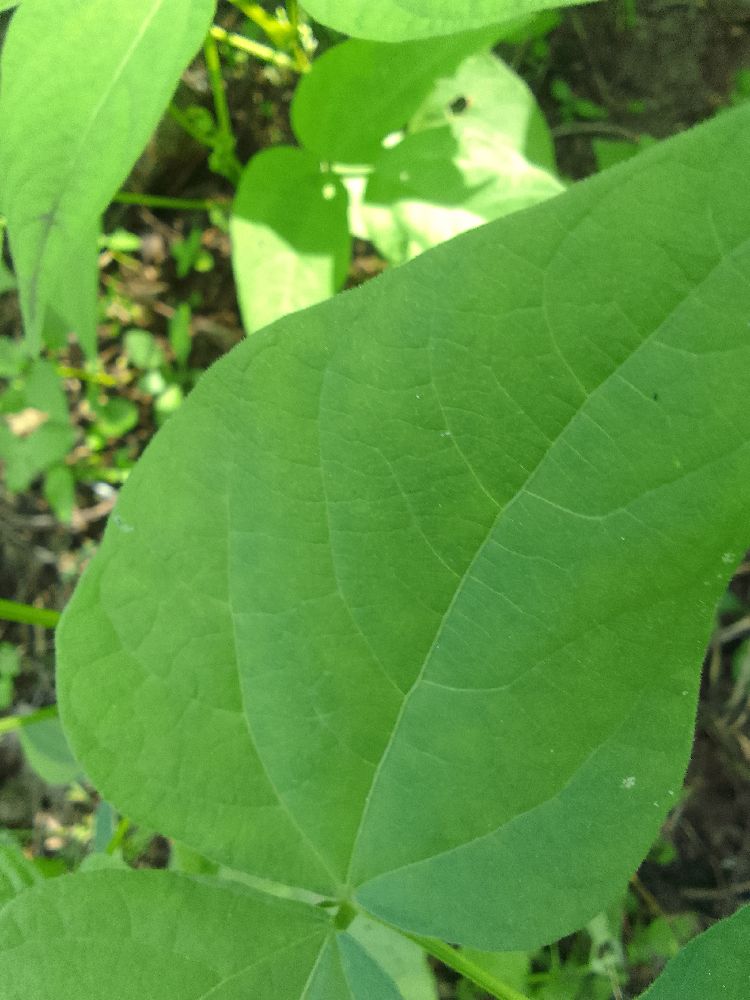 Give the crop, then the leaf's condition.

common bean, healthy
